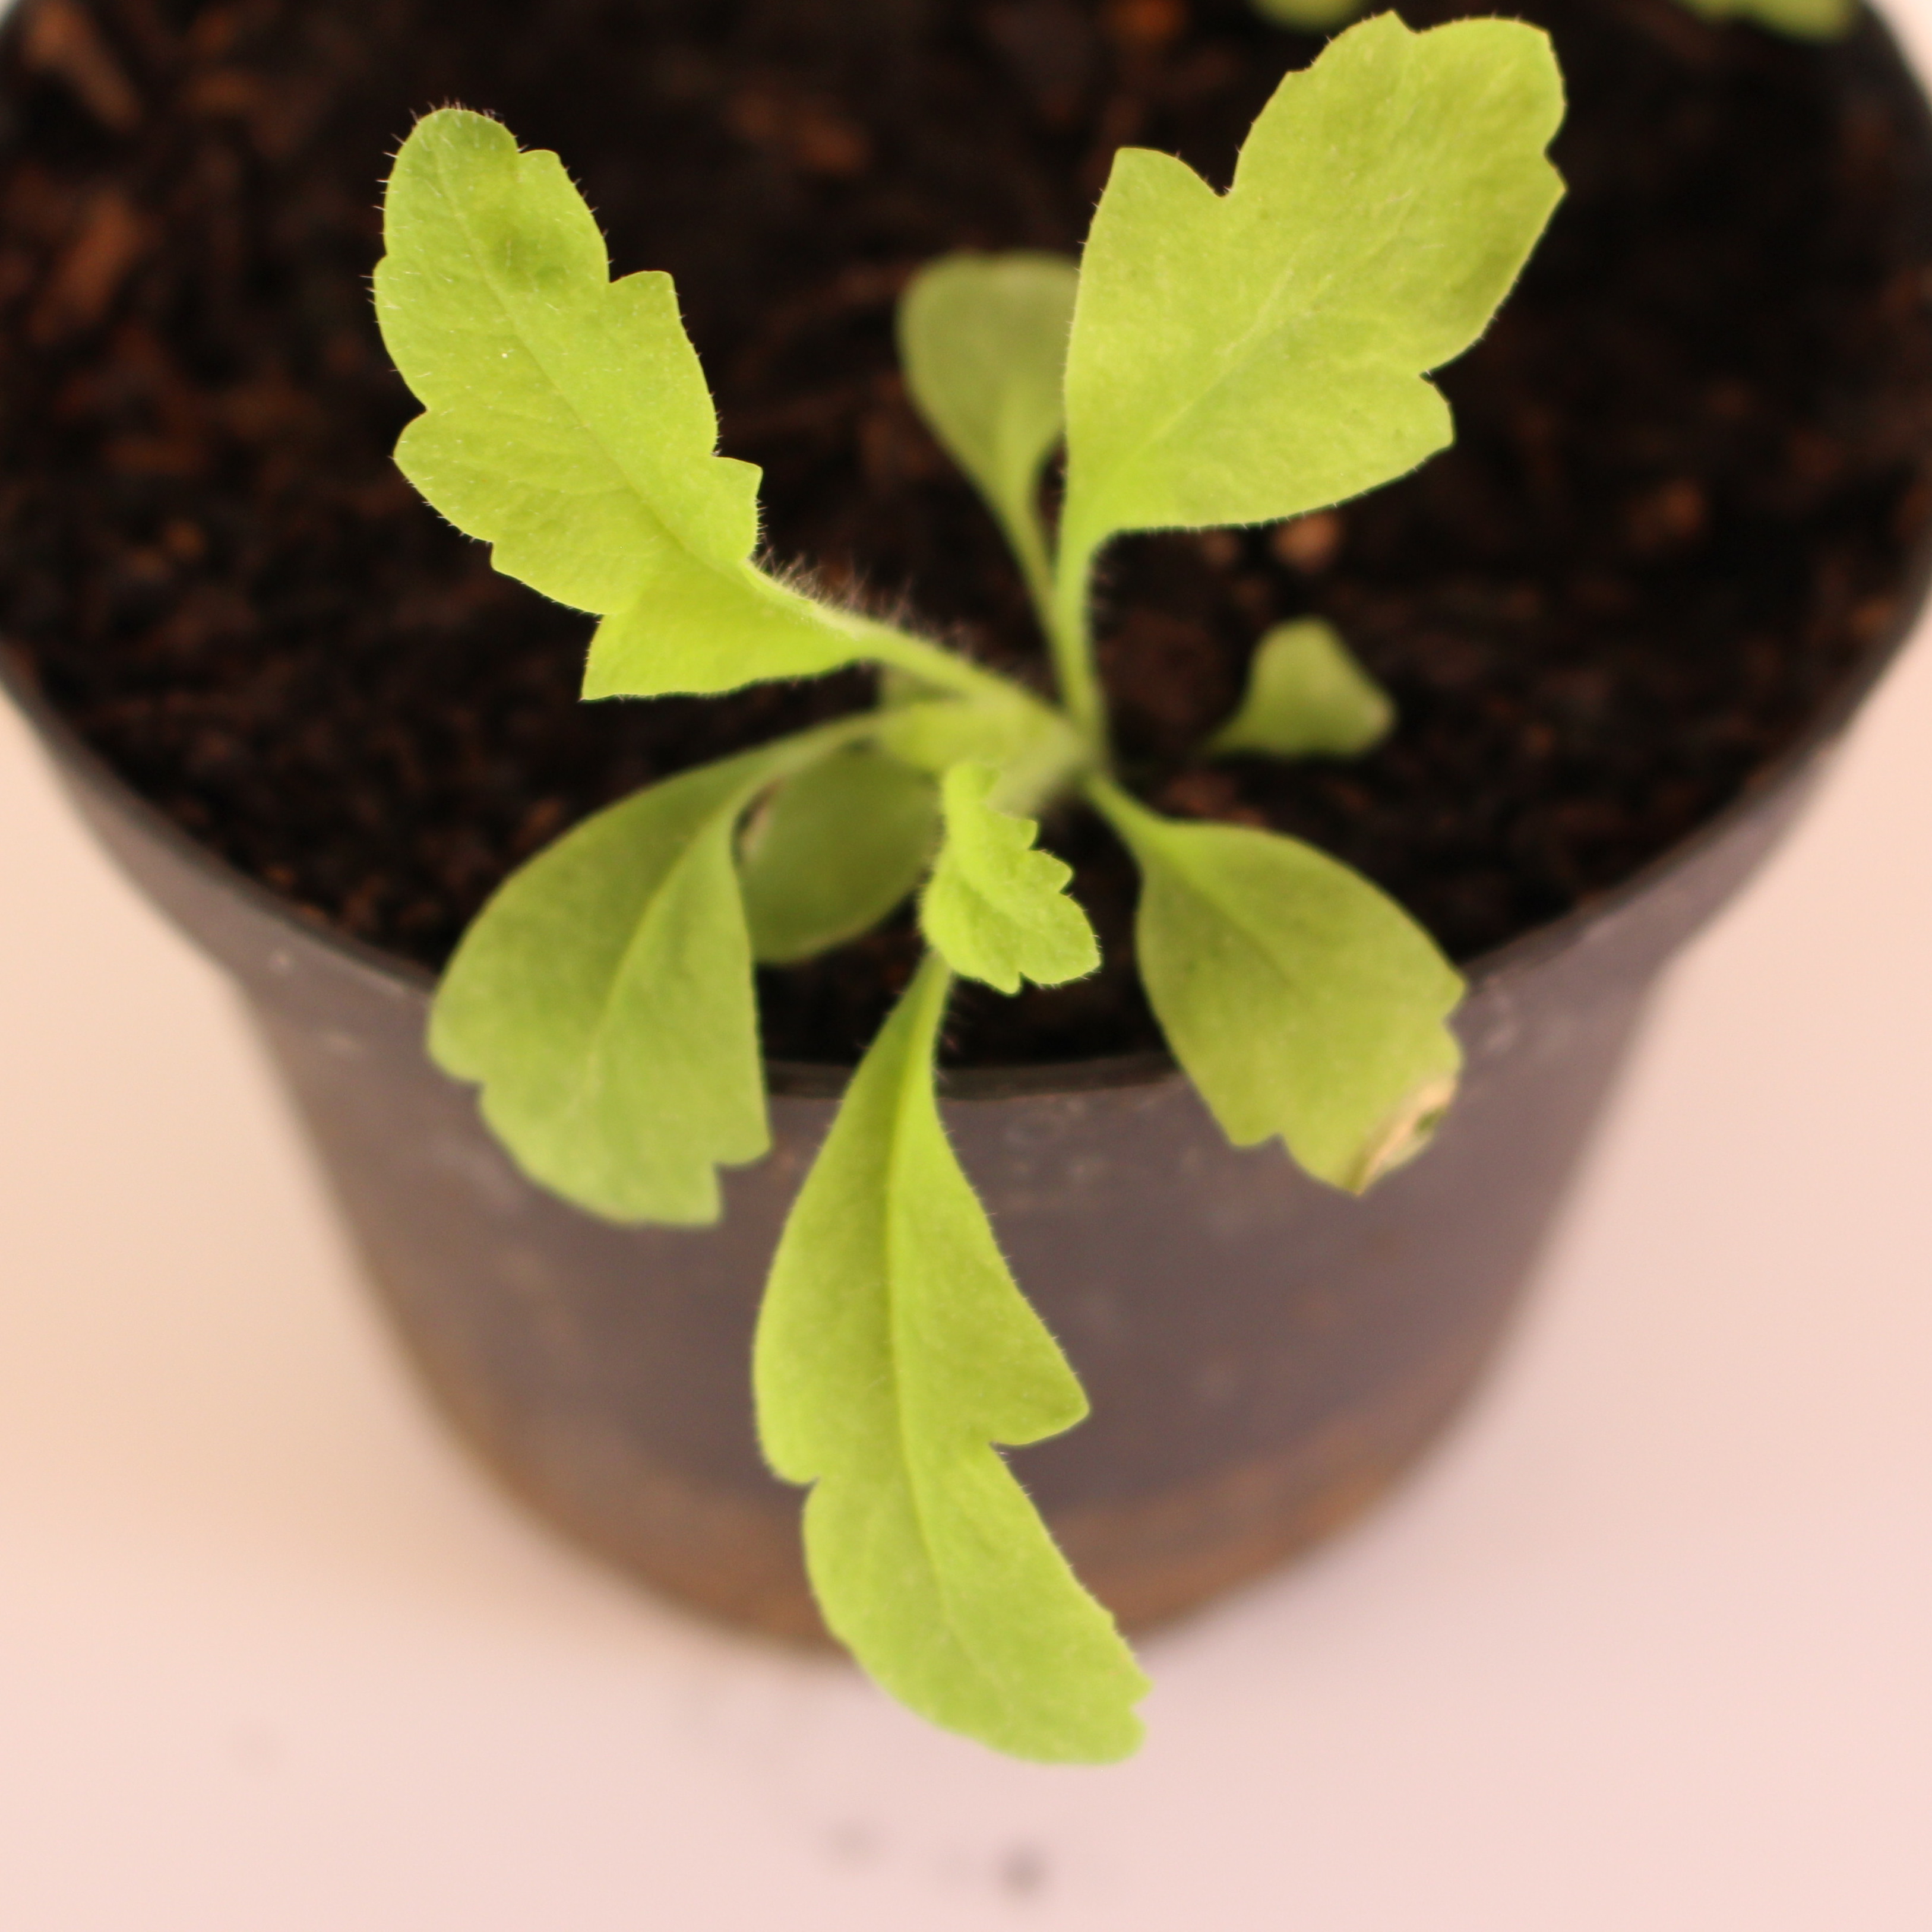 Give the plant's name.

Papaver rhoeas
